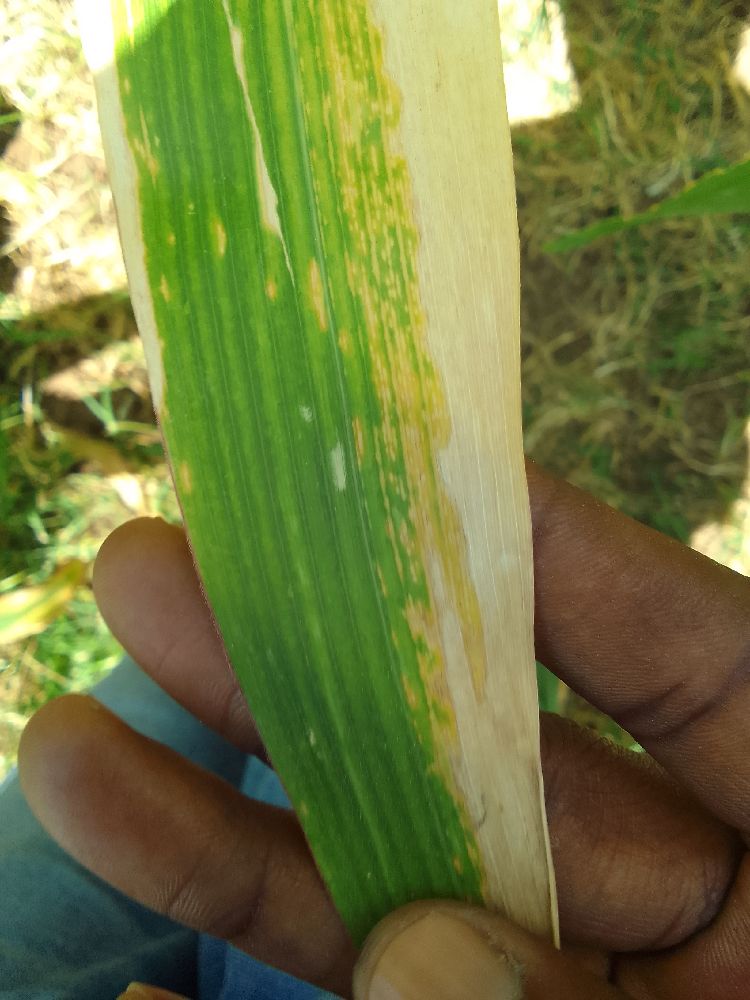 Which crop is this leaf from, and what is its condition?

maize, maize lethal necrosis
